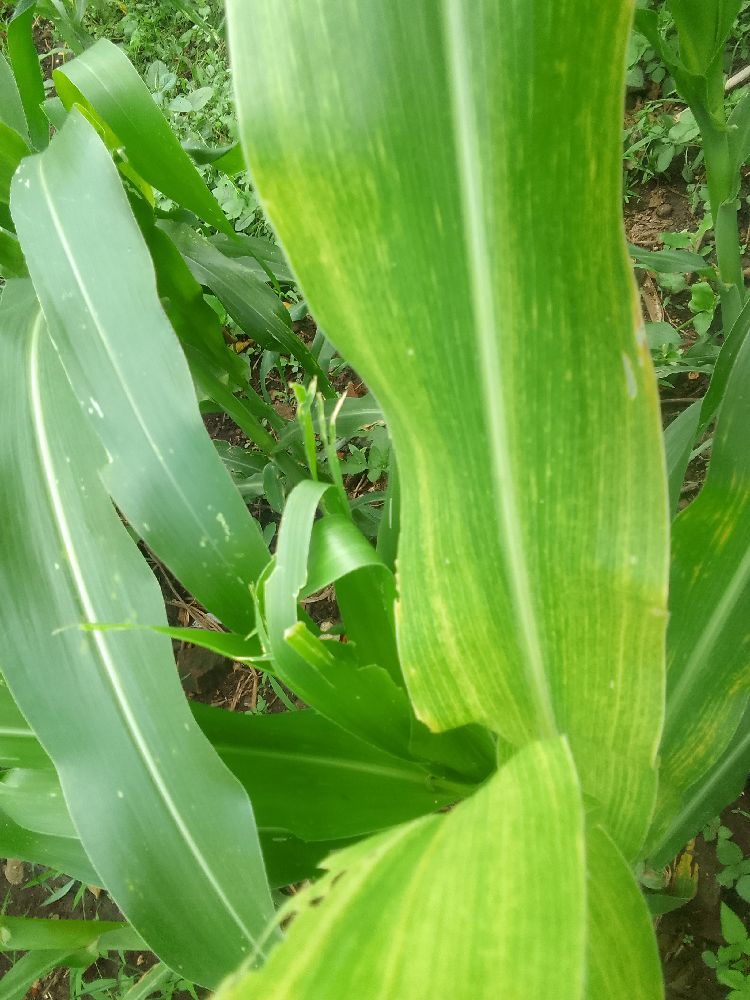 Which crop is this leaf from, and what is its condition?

maize, maize lethal necrosis
